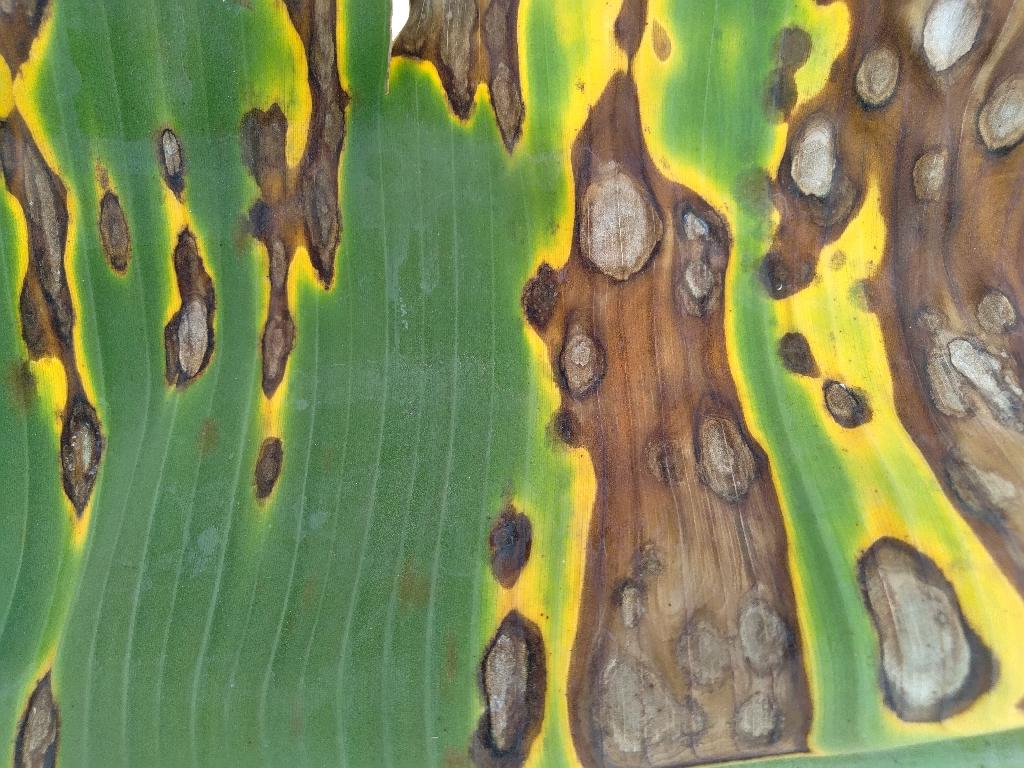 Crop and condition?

banana, black sigatoka
